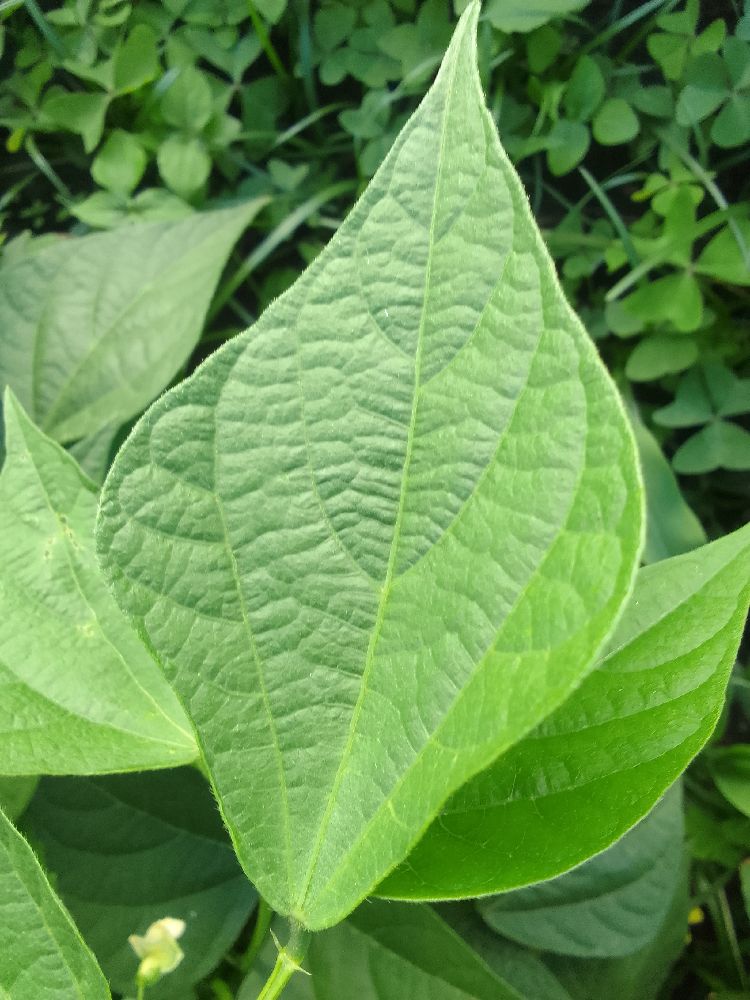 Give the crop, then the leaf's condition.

common bean, healthy
